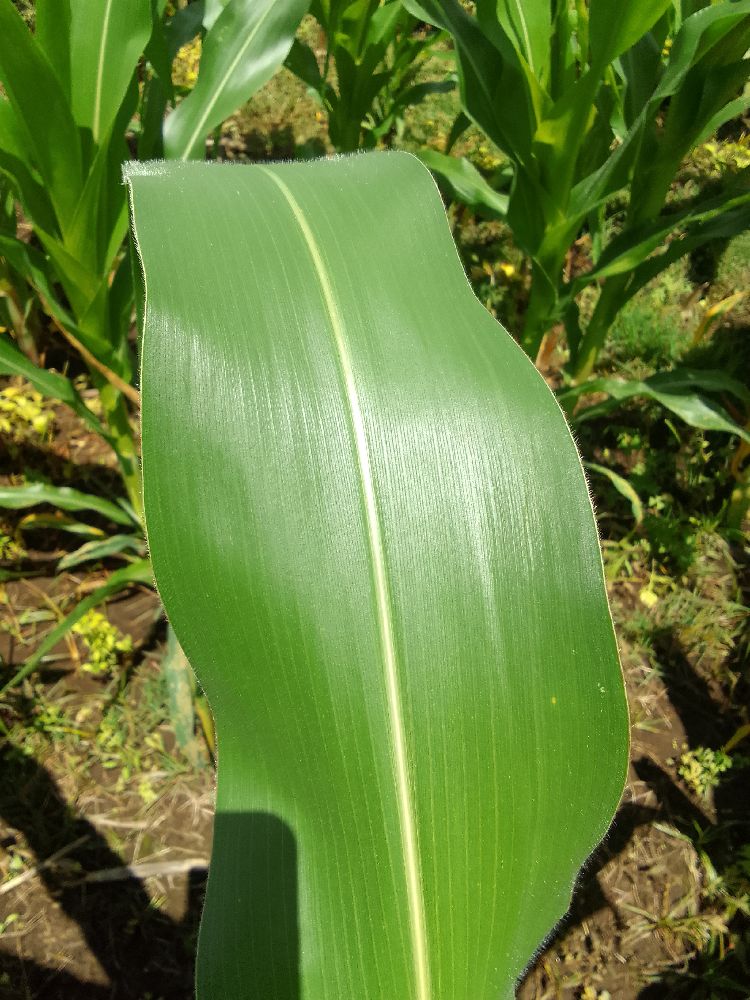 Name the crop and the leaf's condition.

maize, healthy
